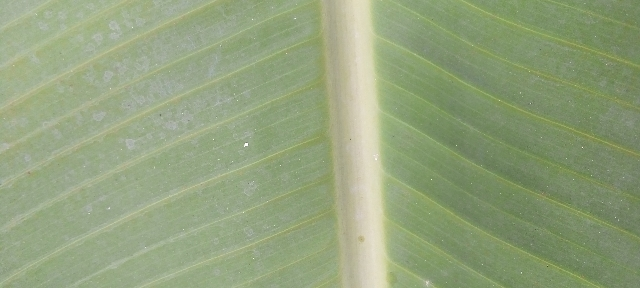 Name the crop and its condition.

banana, healthy
